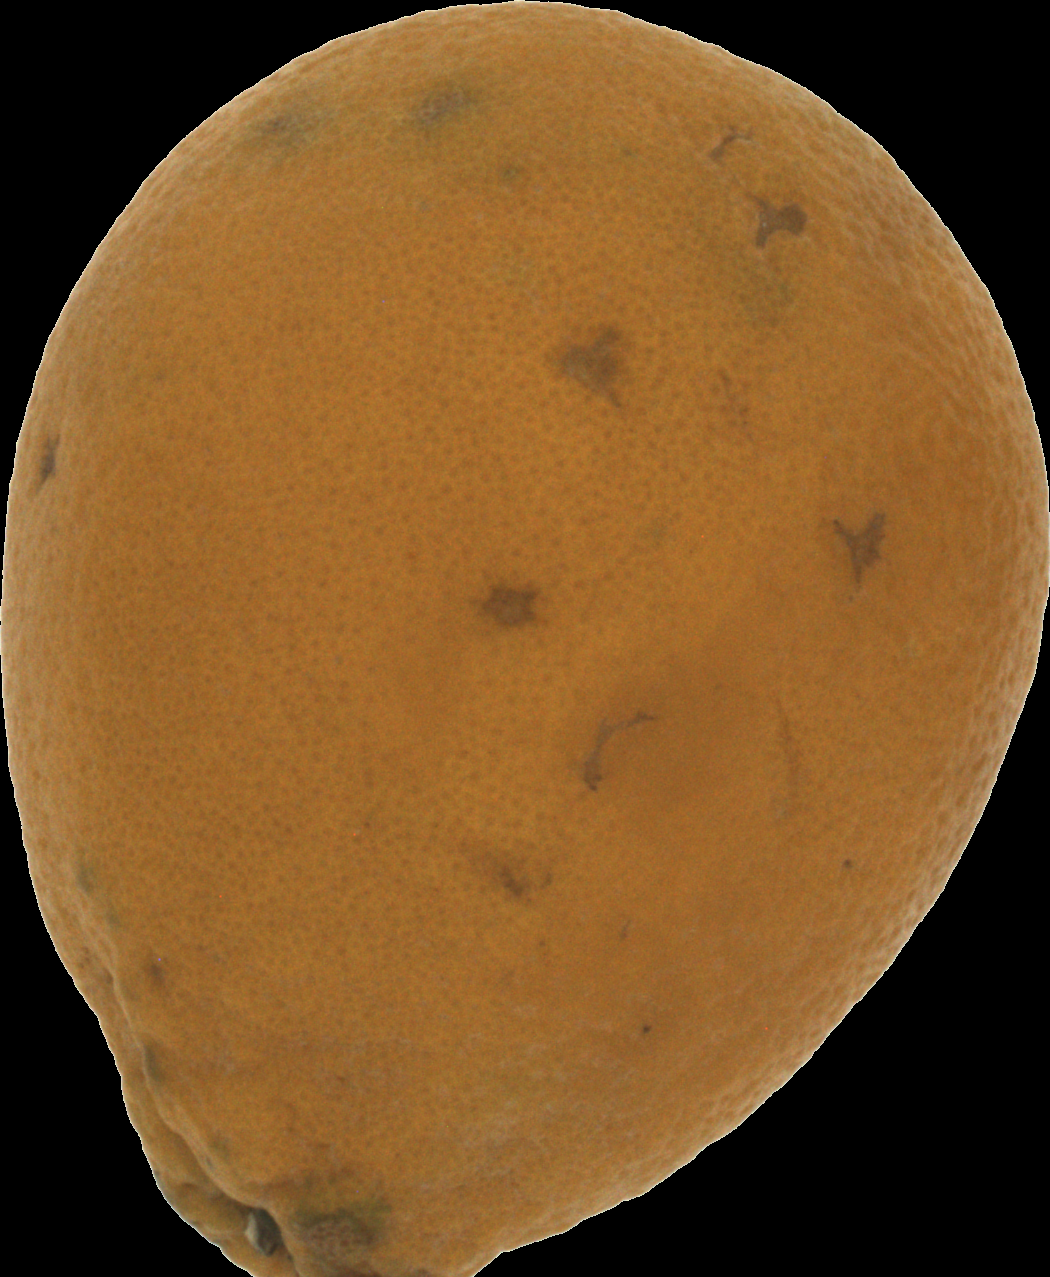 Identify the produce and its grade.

orange, bad
